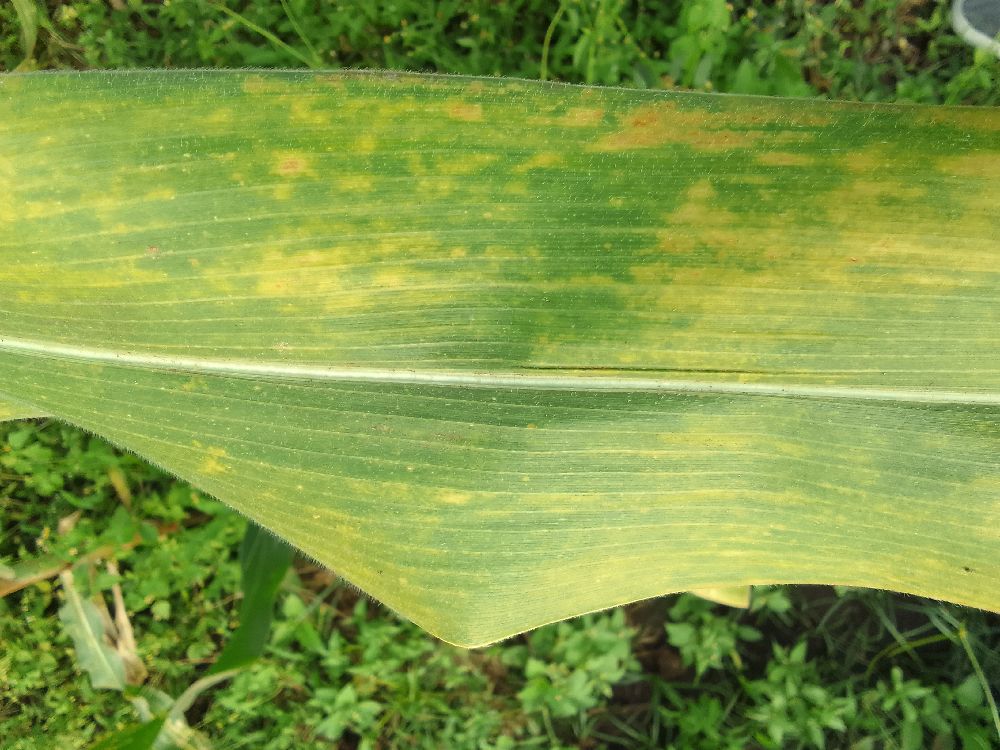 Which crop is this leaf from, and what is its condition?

maize, maize lethal necrosis
